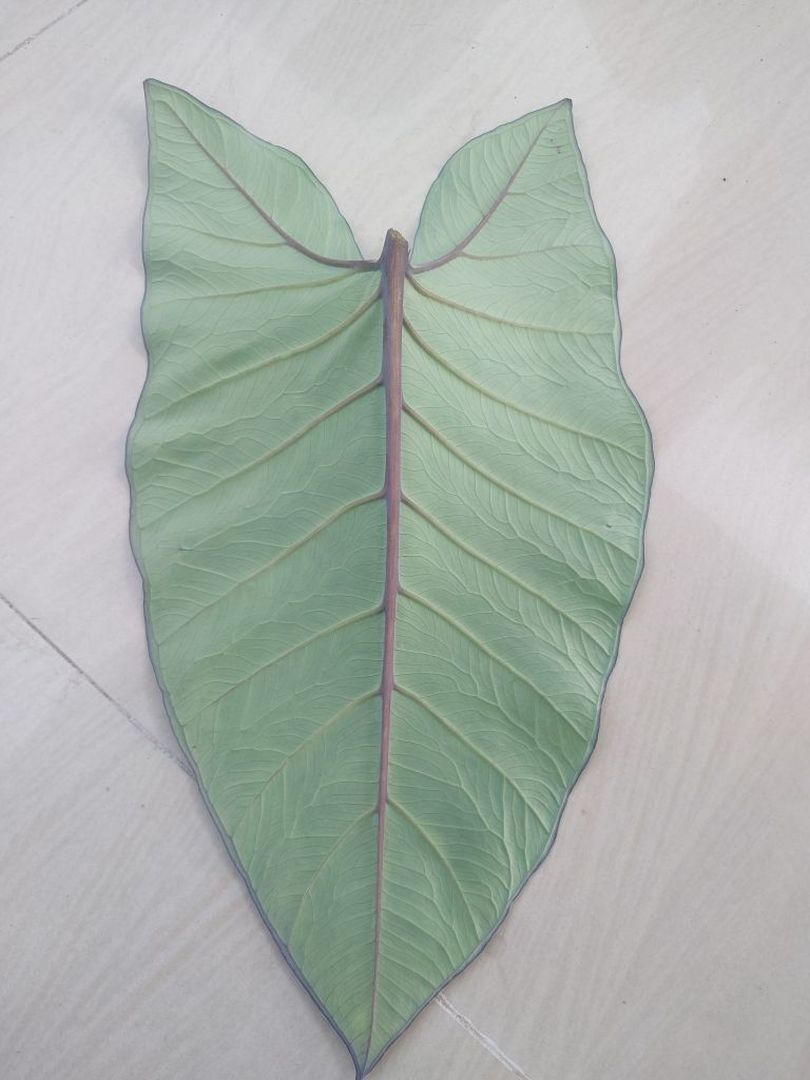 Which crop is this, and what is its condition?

taro, healthy
